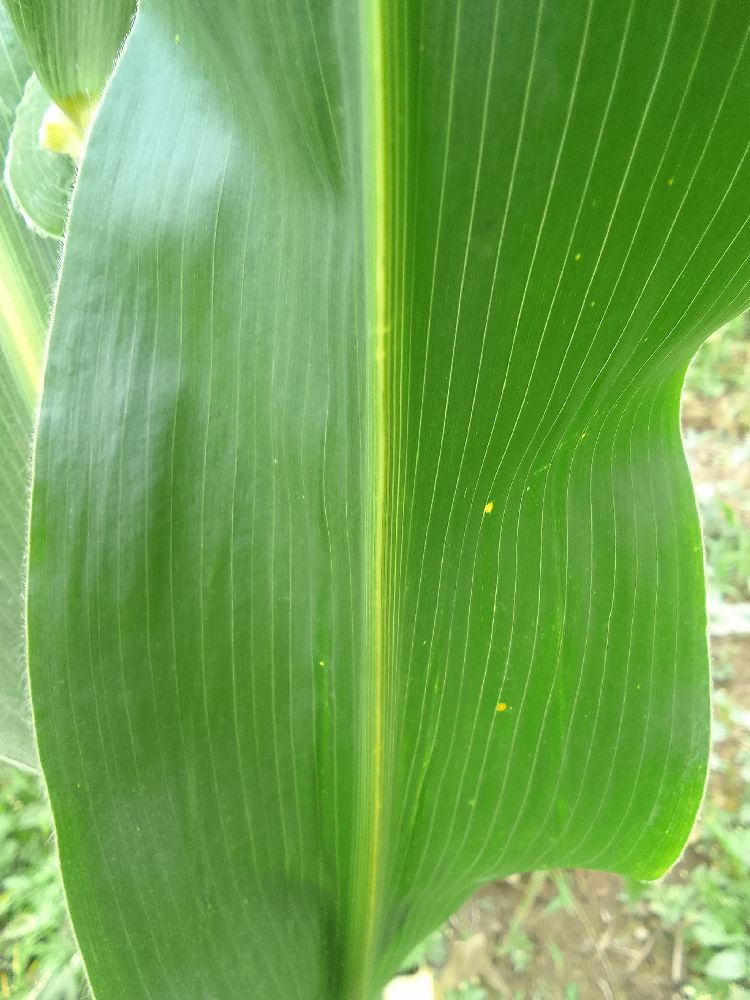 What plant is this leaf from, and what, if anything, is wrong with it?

maize, healthy
